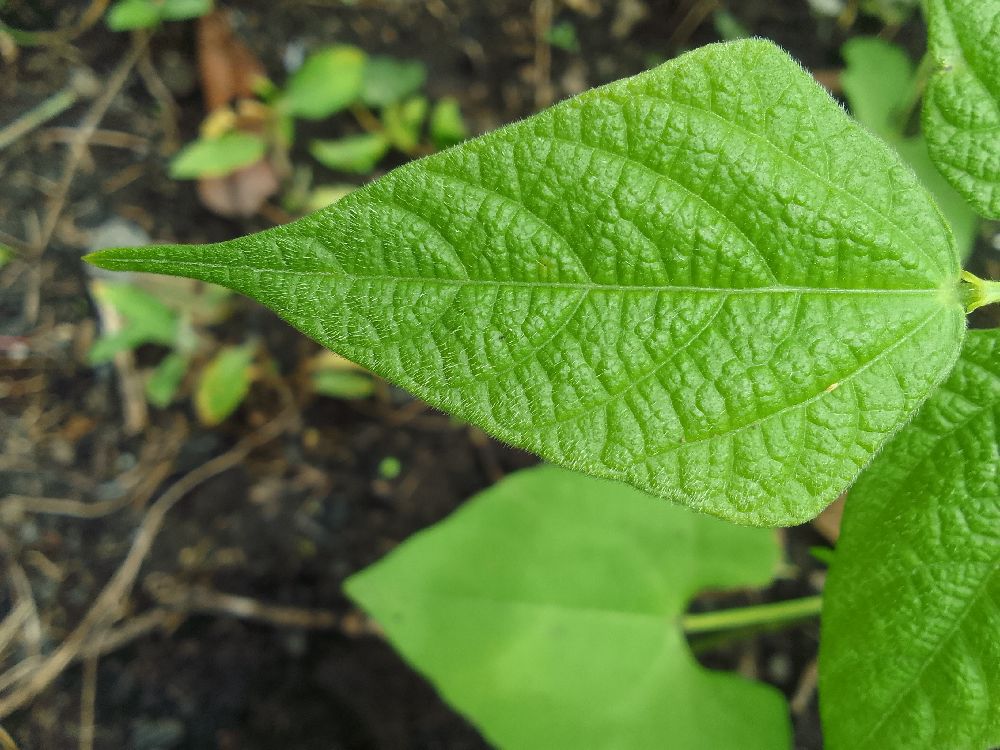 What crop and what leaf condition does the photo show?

common bean, healthy
